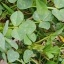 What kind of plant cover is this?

unstructured weed
